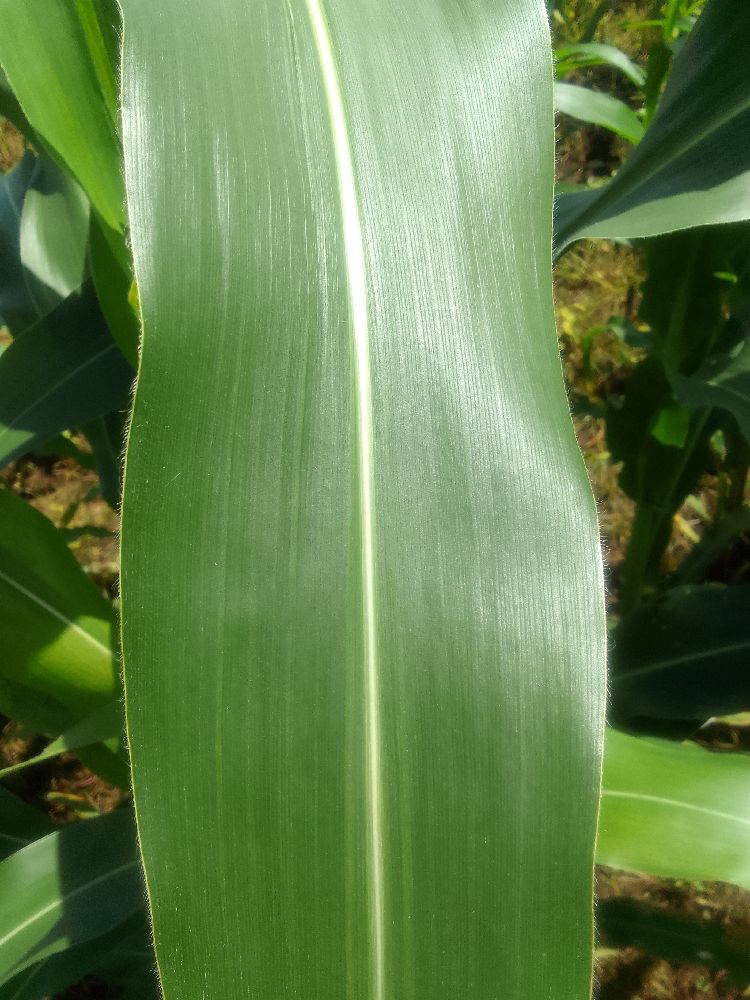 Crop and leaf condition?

maize, healthy
